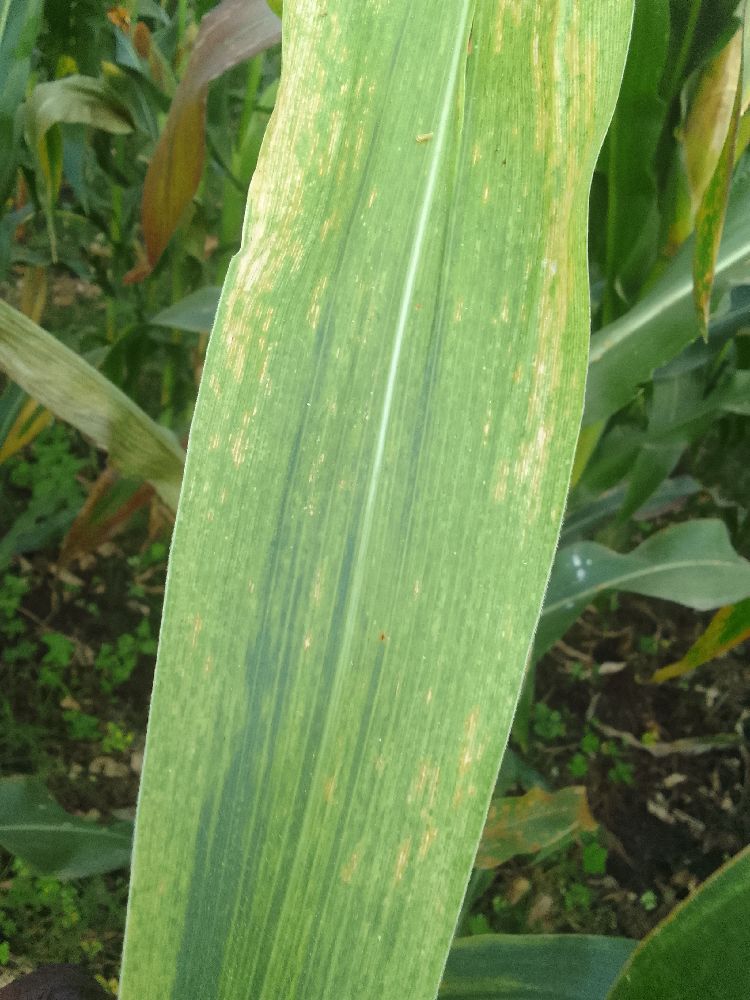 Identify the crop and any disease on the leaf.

maize, maize lethal necrosis
